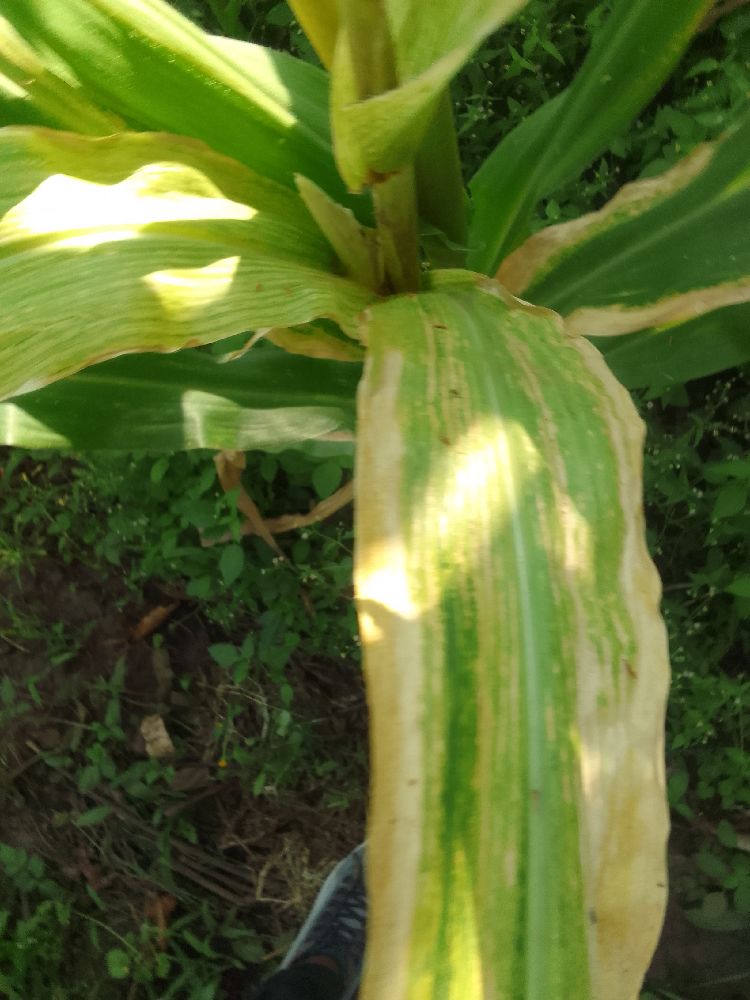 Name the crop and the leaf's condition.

maize, maize lethal necrosis
